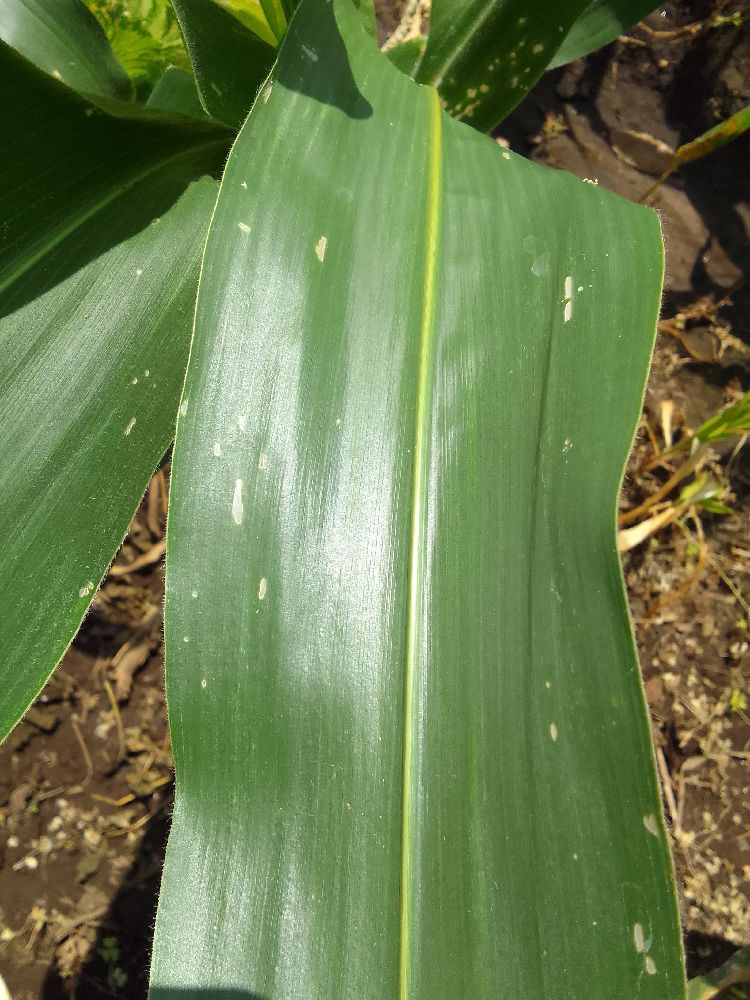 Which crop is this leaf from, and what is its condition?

maize, healthy
